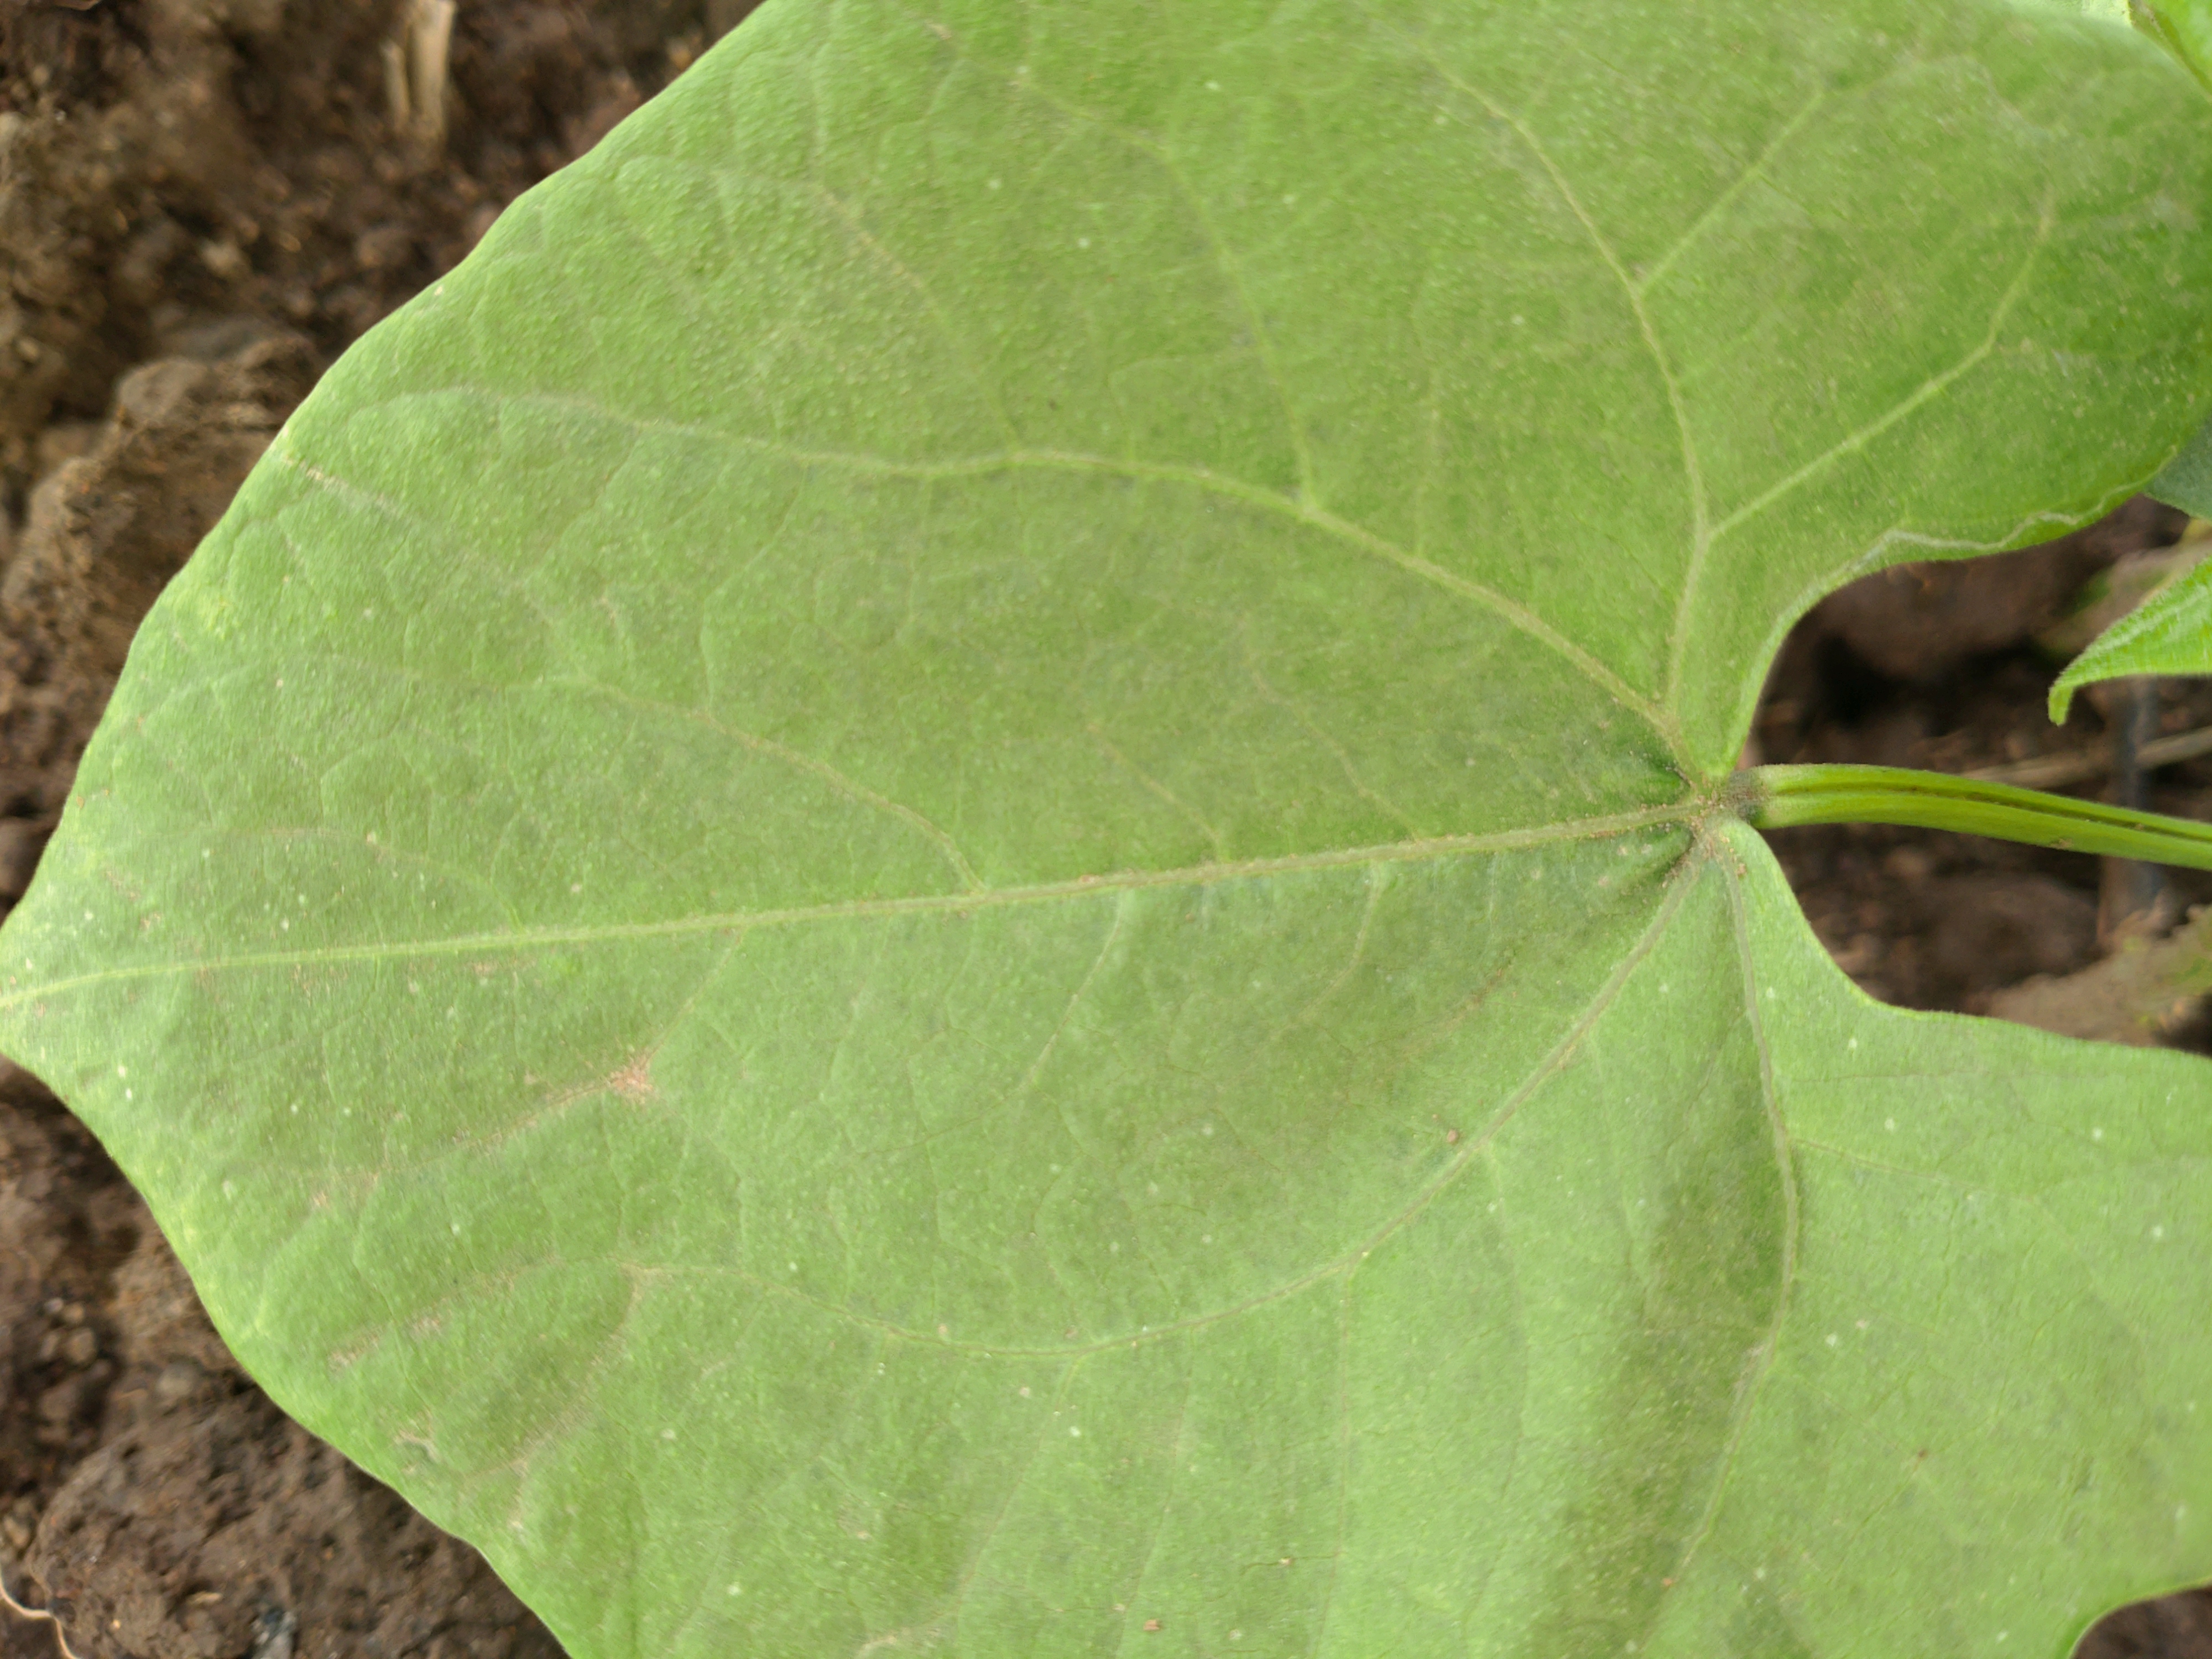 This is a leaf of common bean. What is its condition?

healthy
